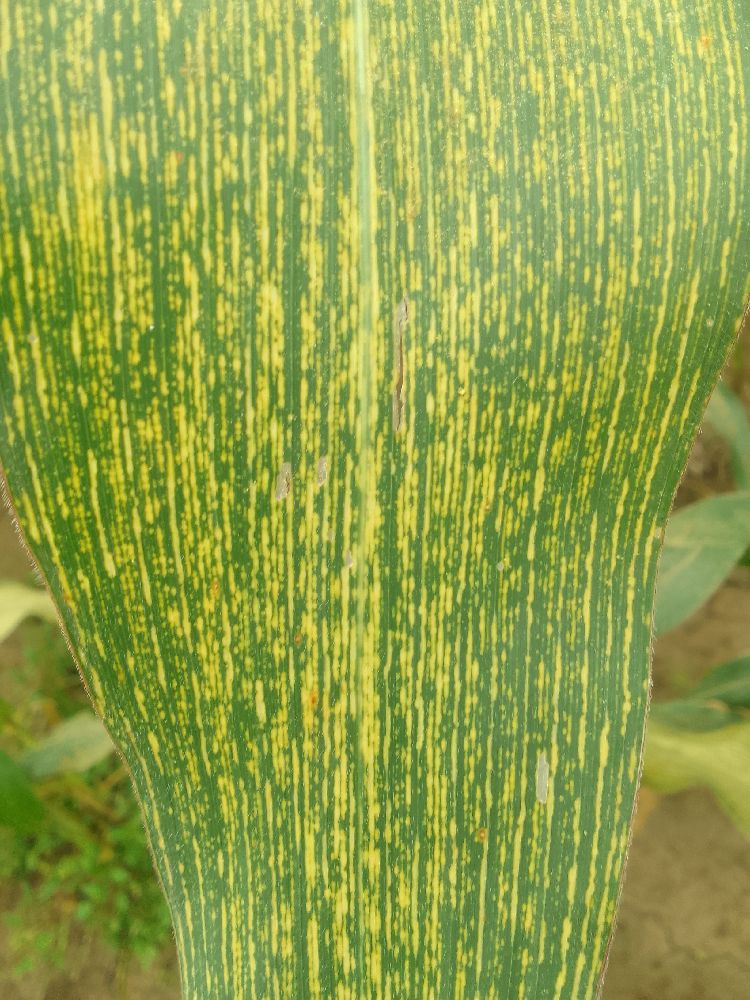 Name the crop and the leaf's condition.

maize, maize streak virus
